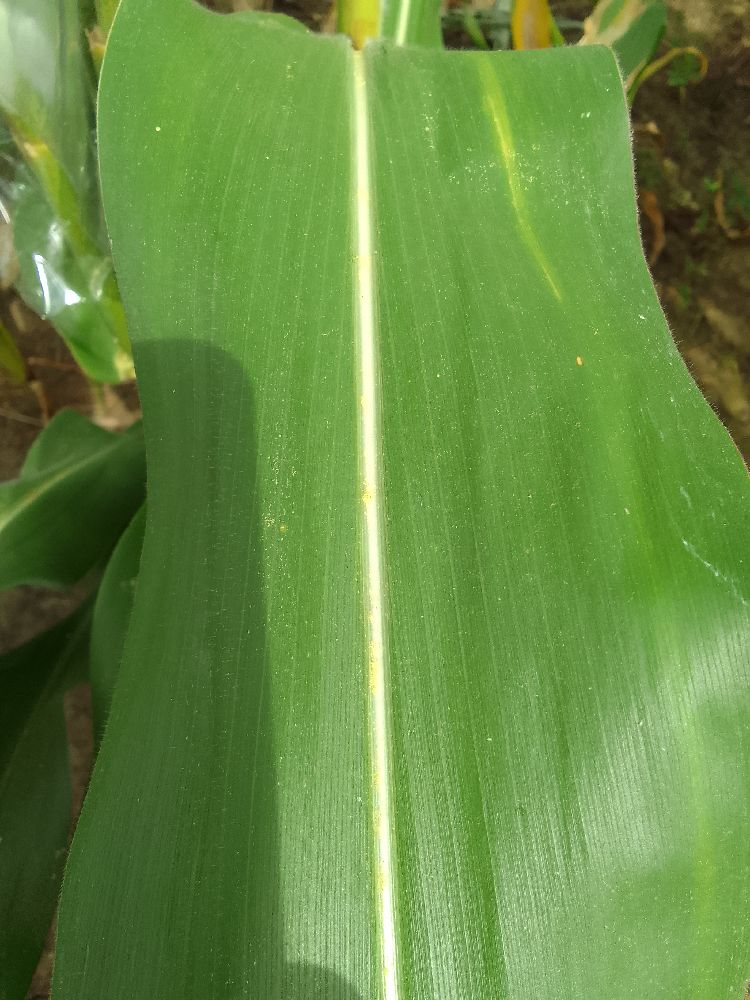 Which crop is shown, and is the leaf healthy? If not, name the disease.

maize, healthy
